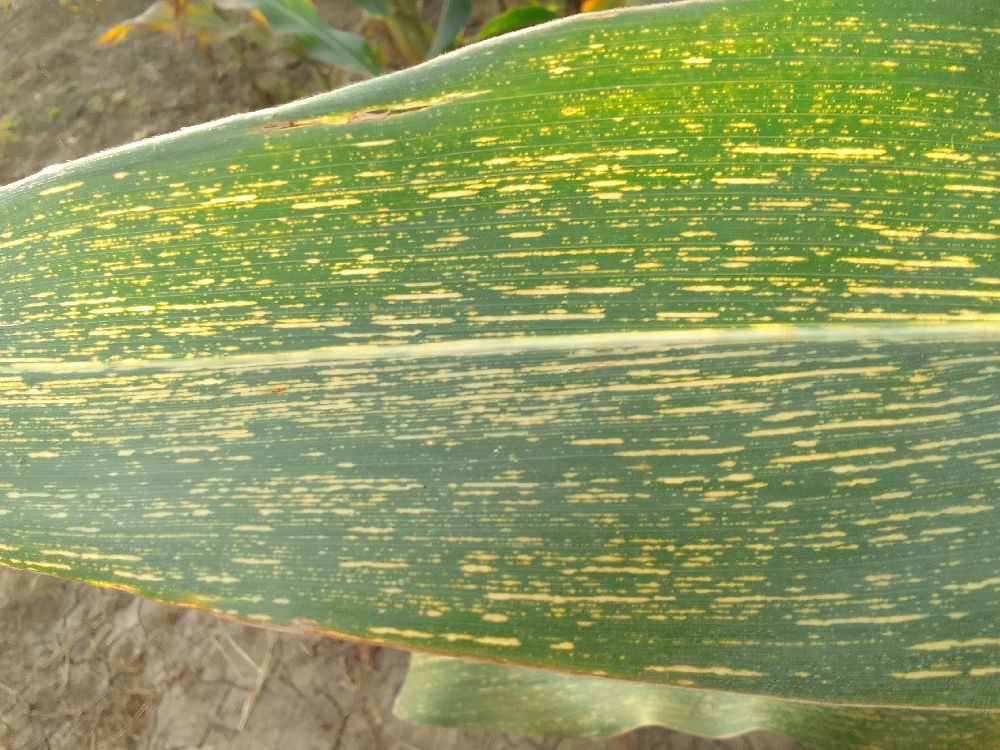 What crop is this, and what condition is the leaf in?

maize, maize streak virus
